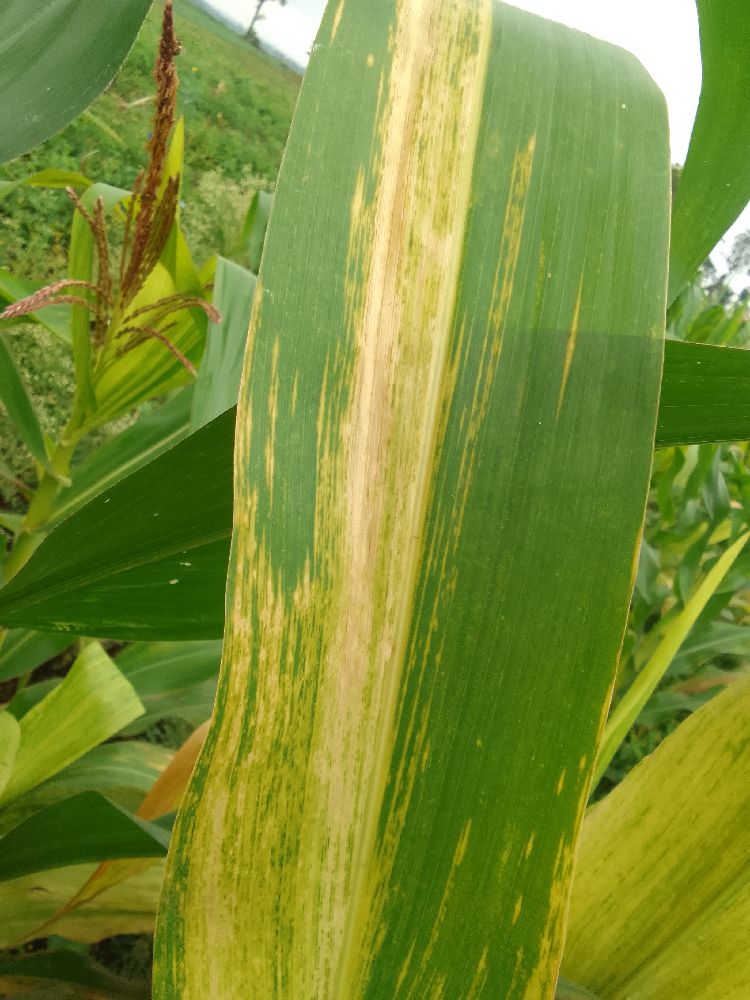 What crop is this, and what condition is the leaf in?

maize, maize lethal necrosis
